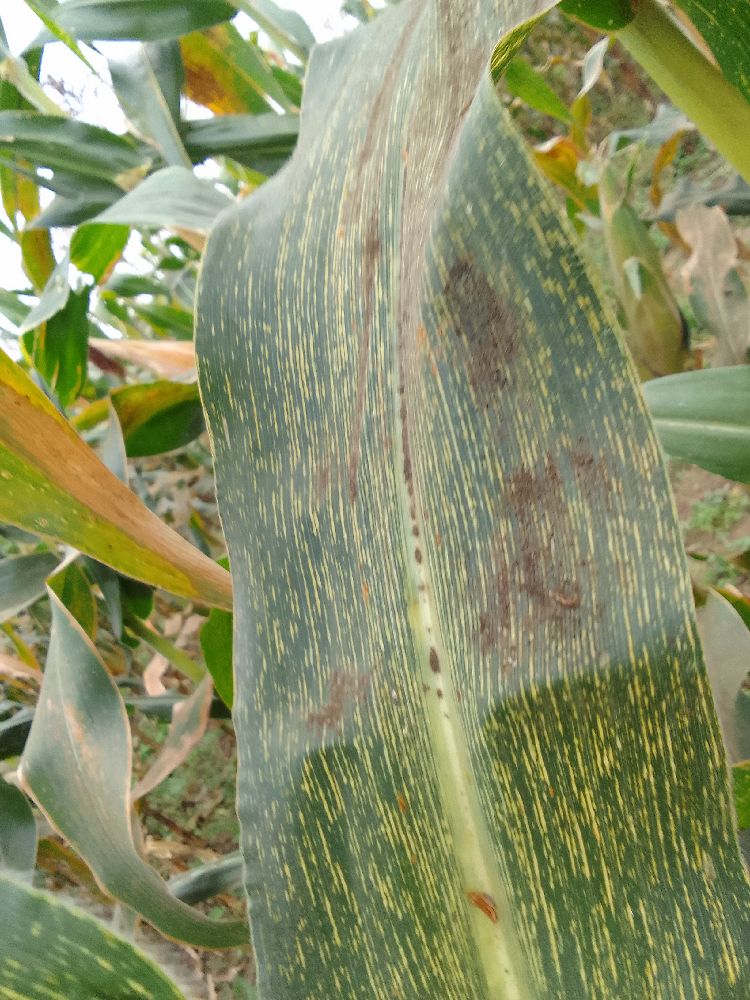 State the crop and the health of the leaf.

maize, maize streak virus
